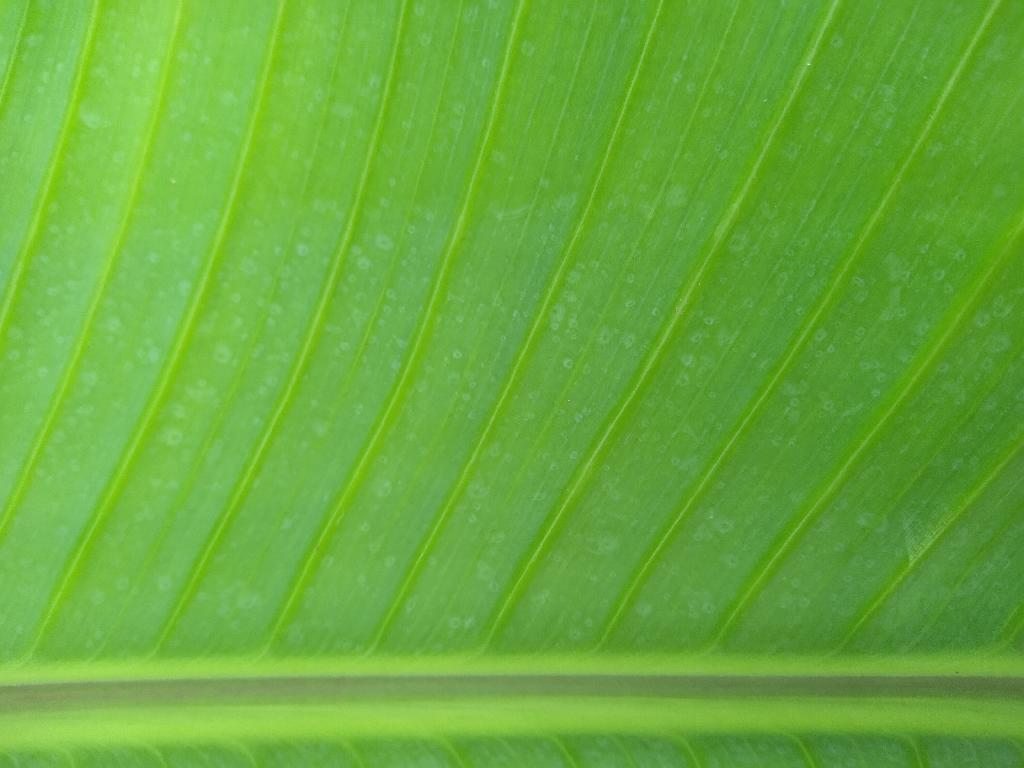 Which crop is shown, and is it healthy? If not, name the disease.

banana, healthy
